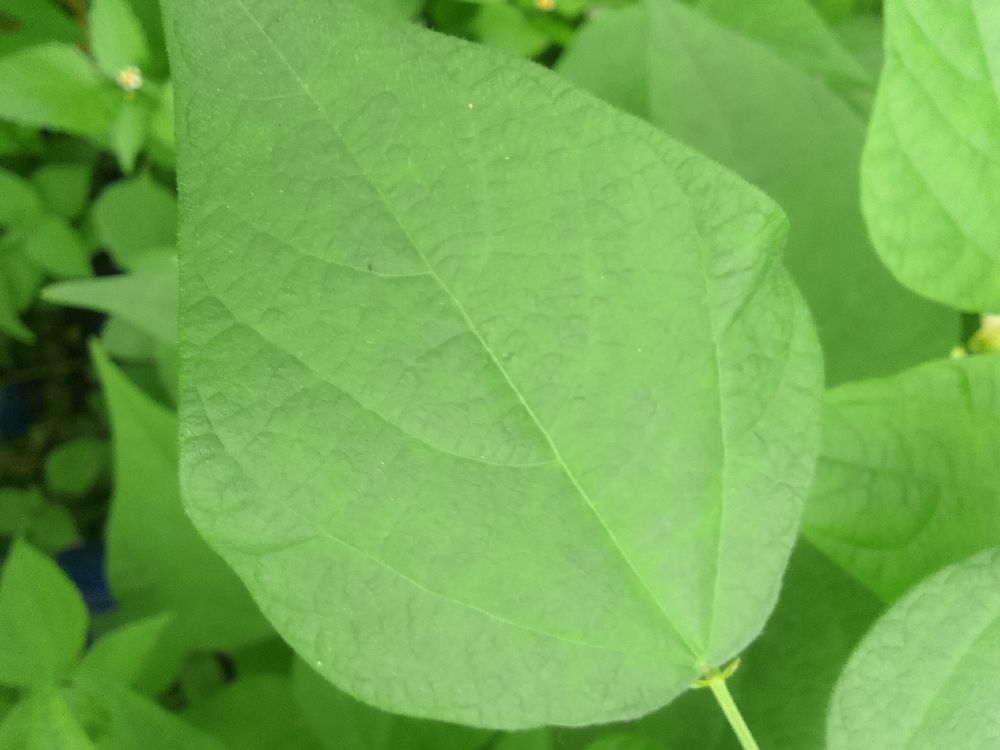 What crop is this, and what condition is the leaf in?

common bean, healthy
